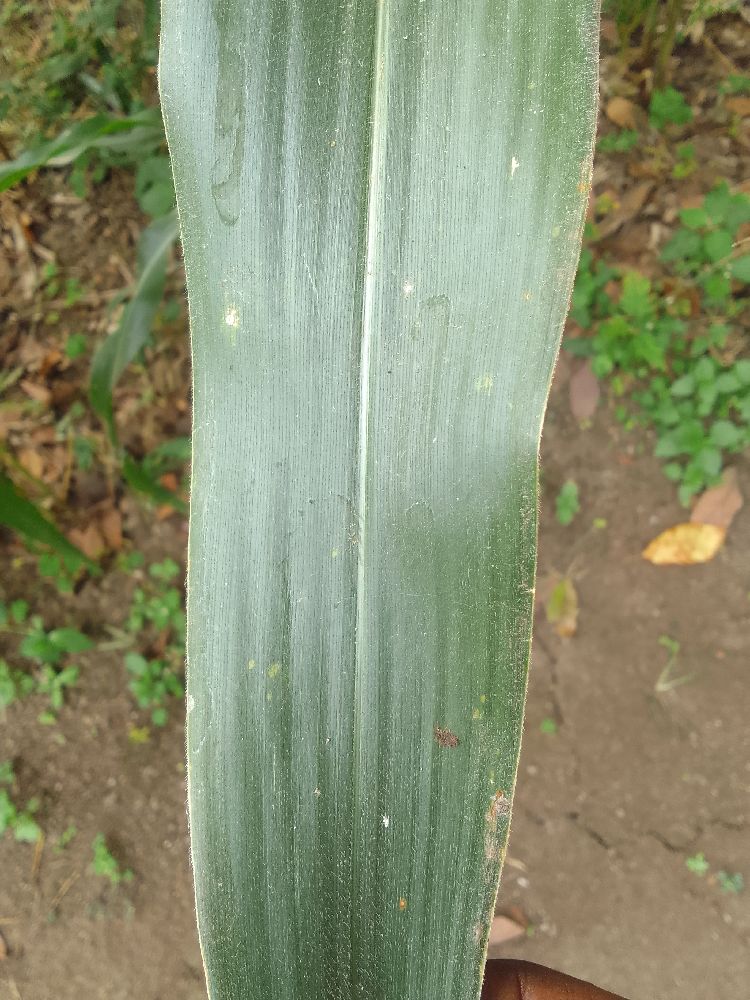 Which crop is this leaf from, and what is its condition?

maize, healthy
